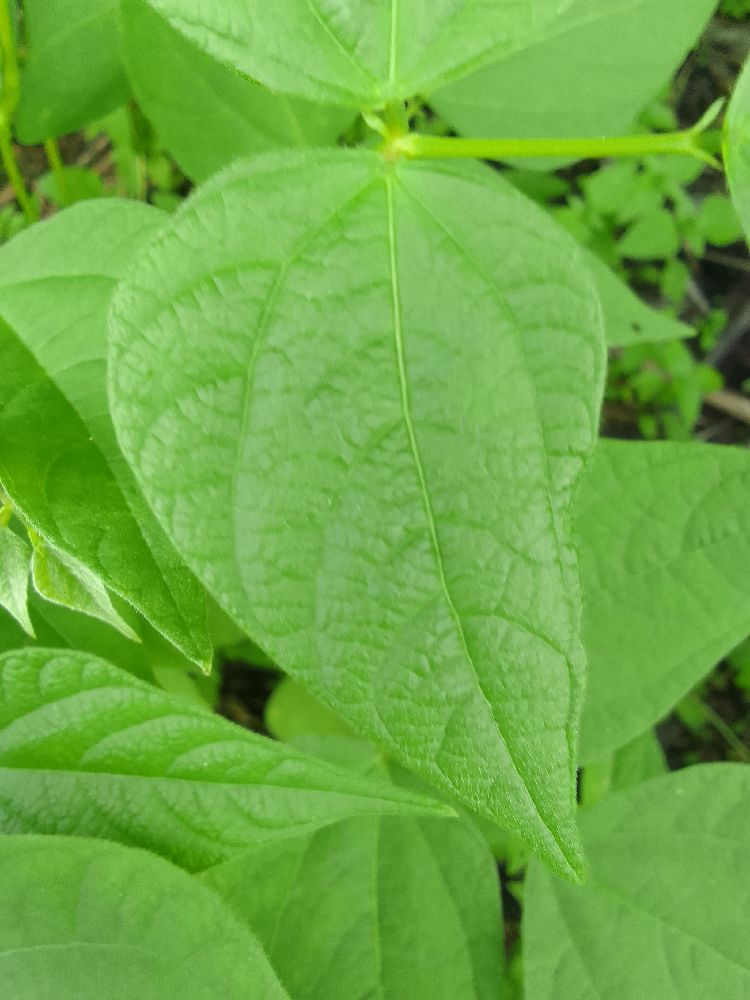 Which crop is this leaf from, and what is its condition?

common bean, healthy
